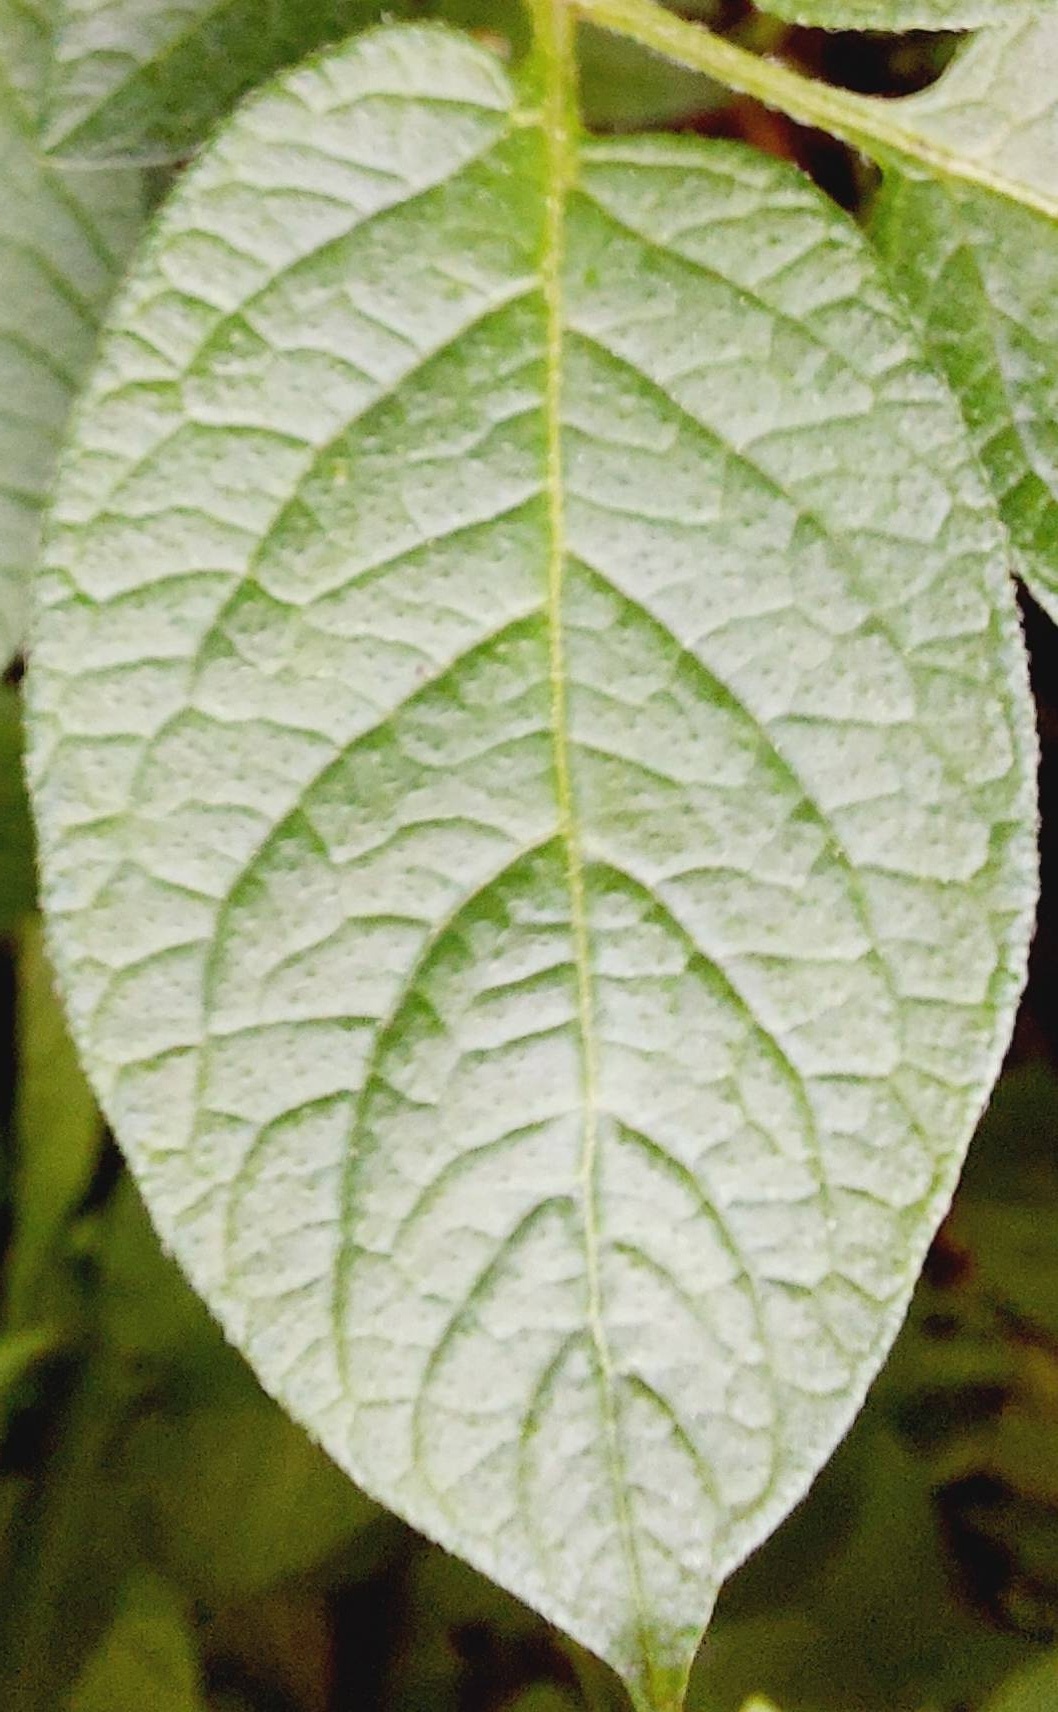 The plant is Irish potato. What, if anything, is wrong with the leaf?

healthy
